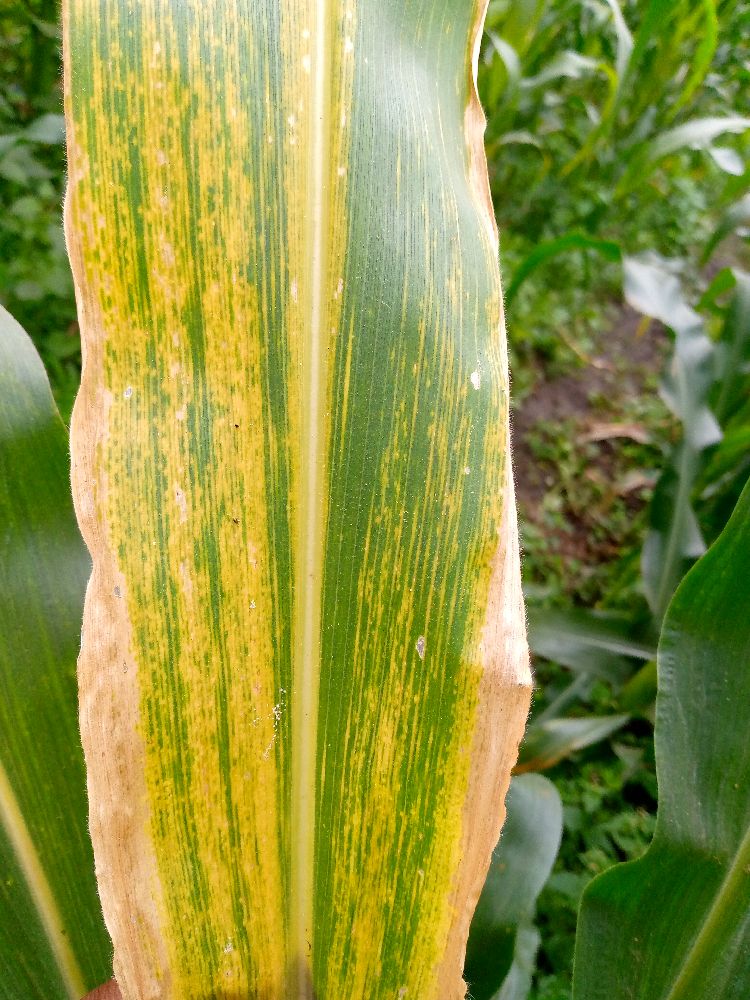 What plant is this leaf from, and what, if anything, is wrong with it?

maize, maize lethal necrosis
